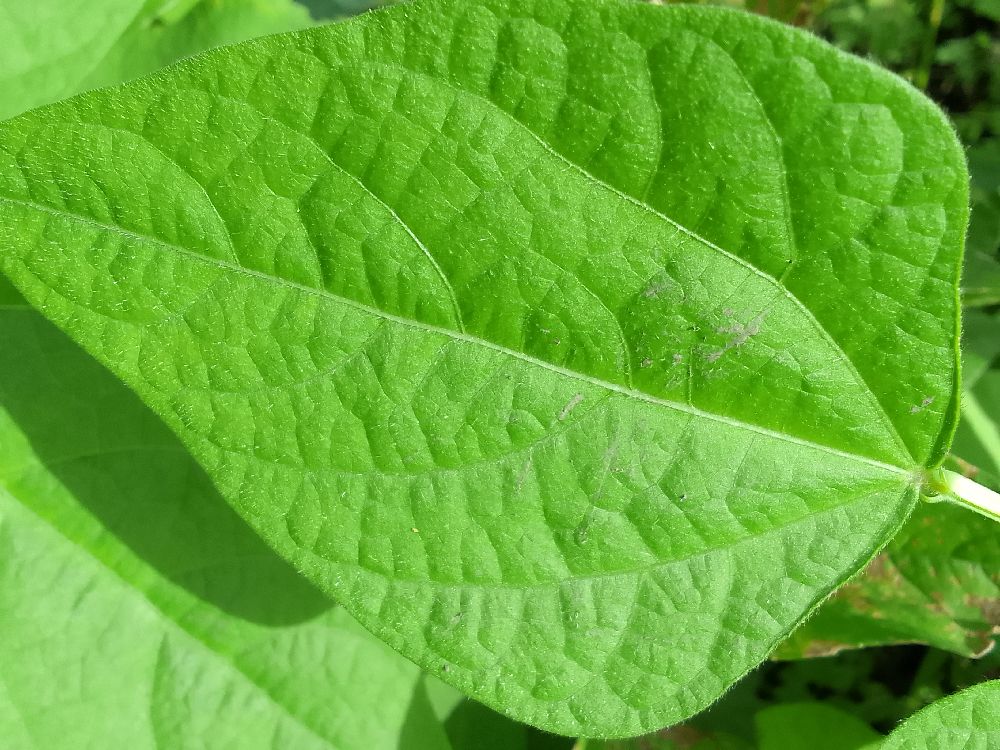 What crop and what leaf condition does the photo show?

common bean, healthy
